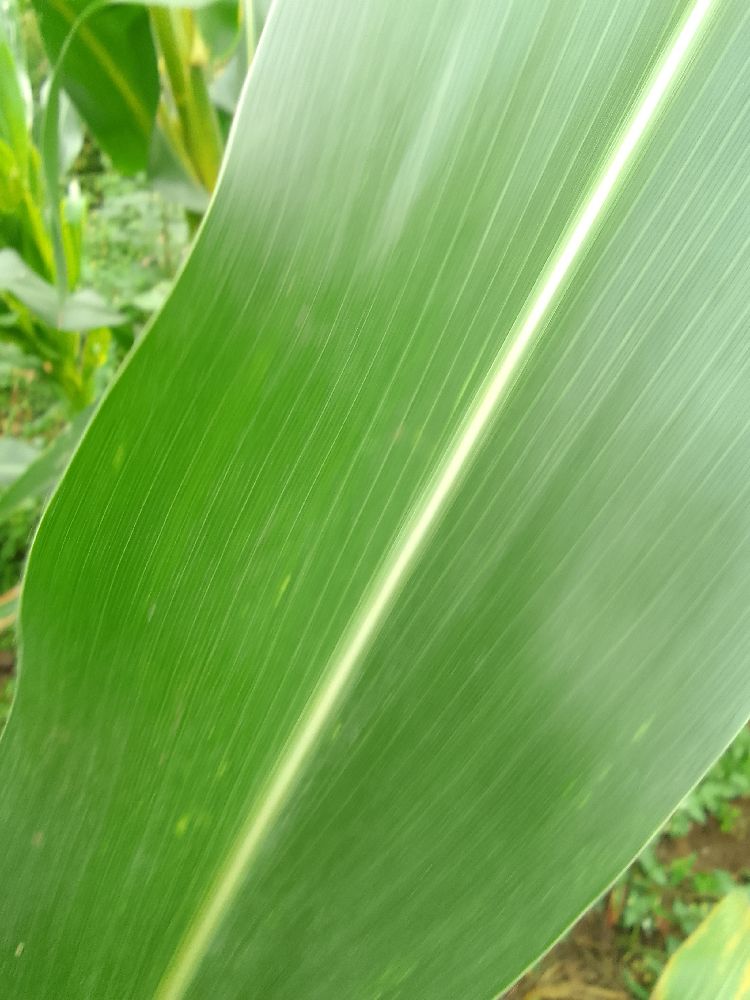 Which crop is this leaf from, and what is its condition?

maize, healthy
